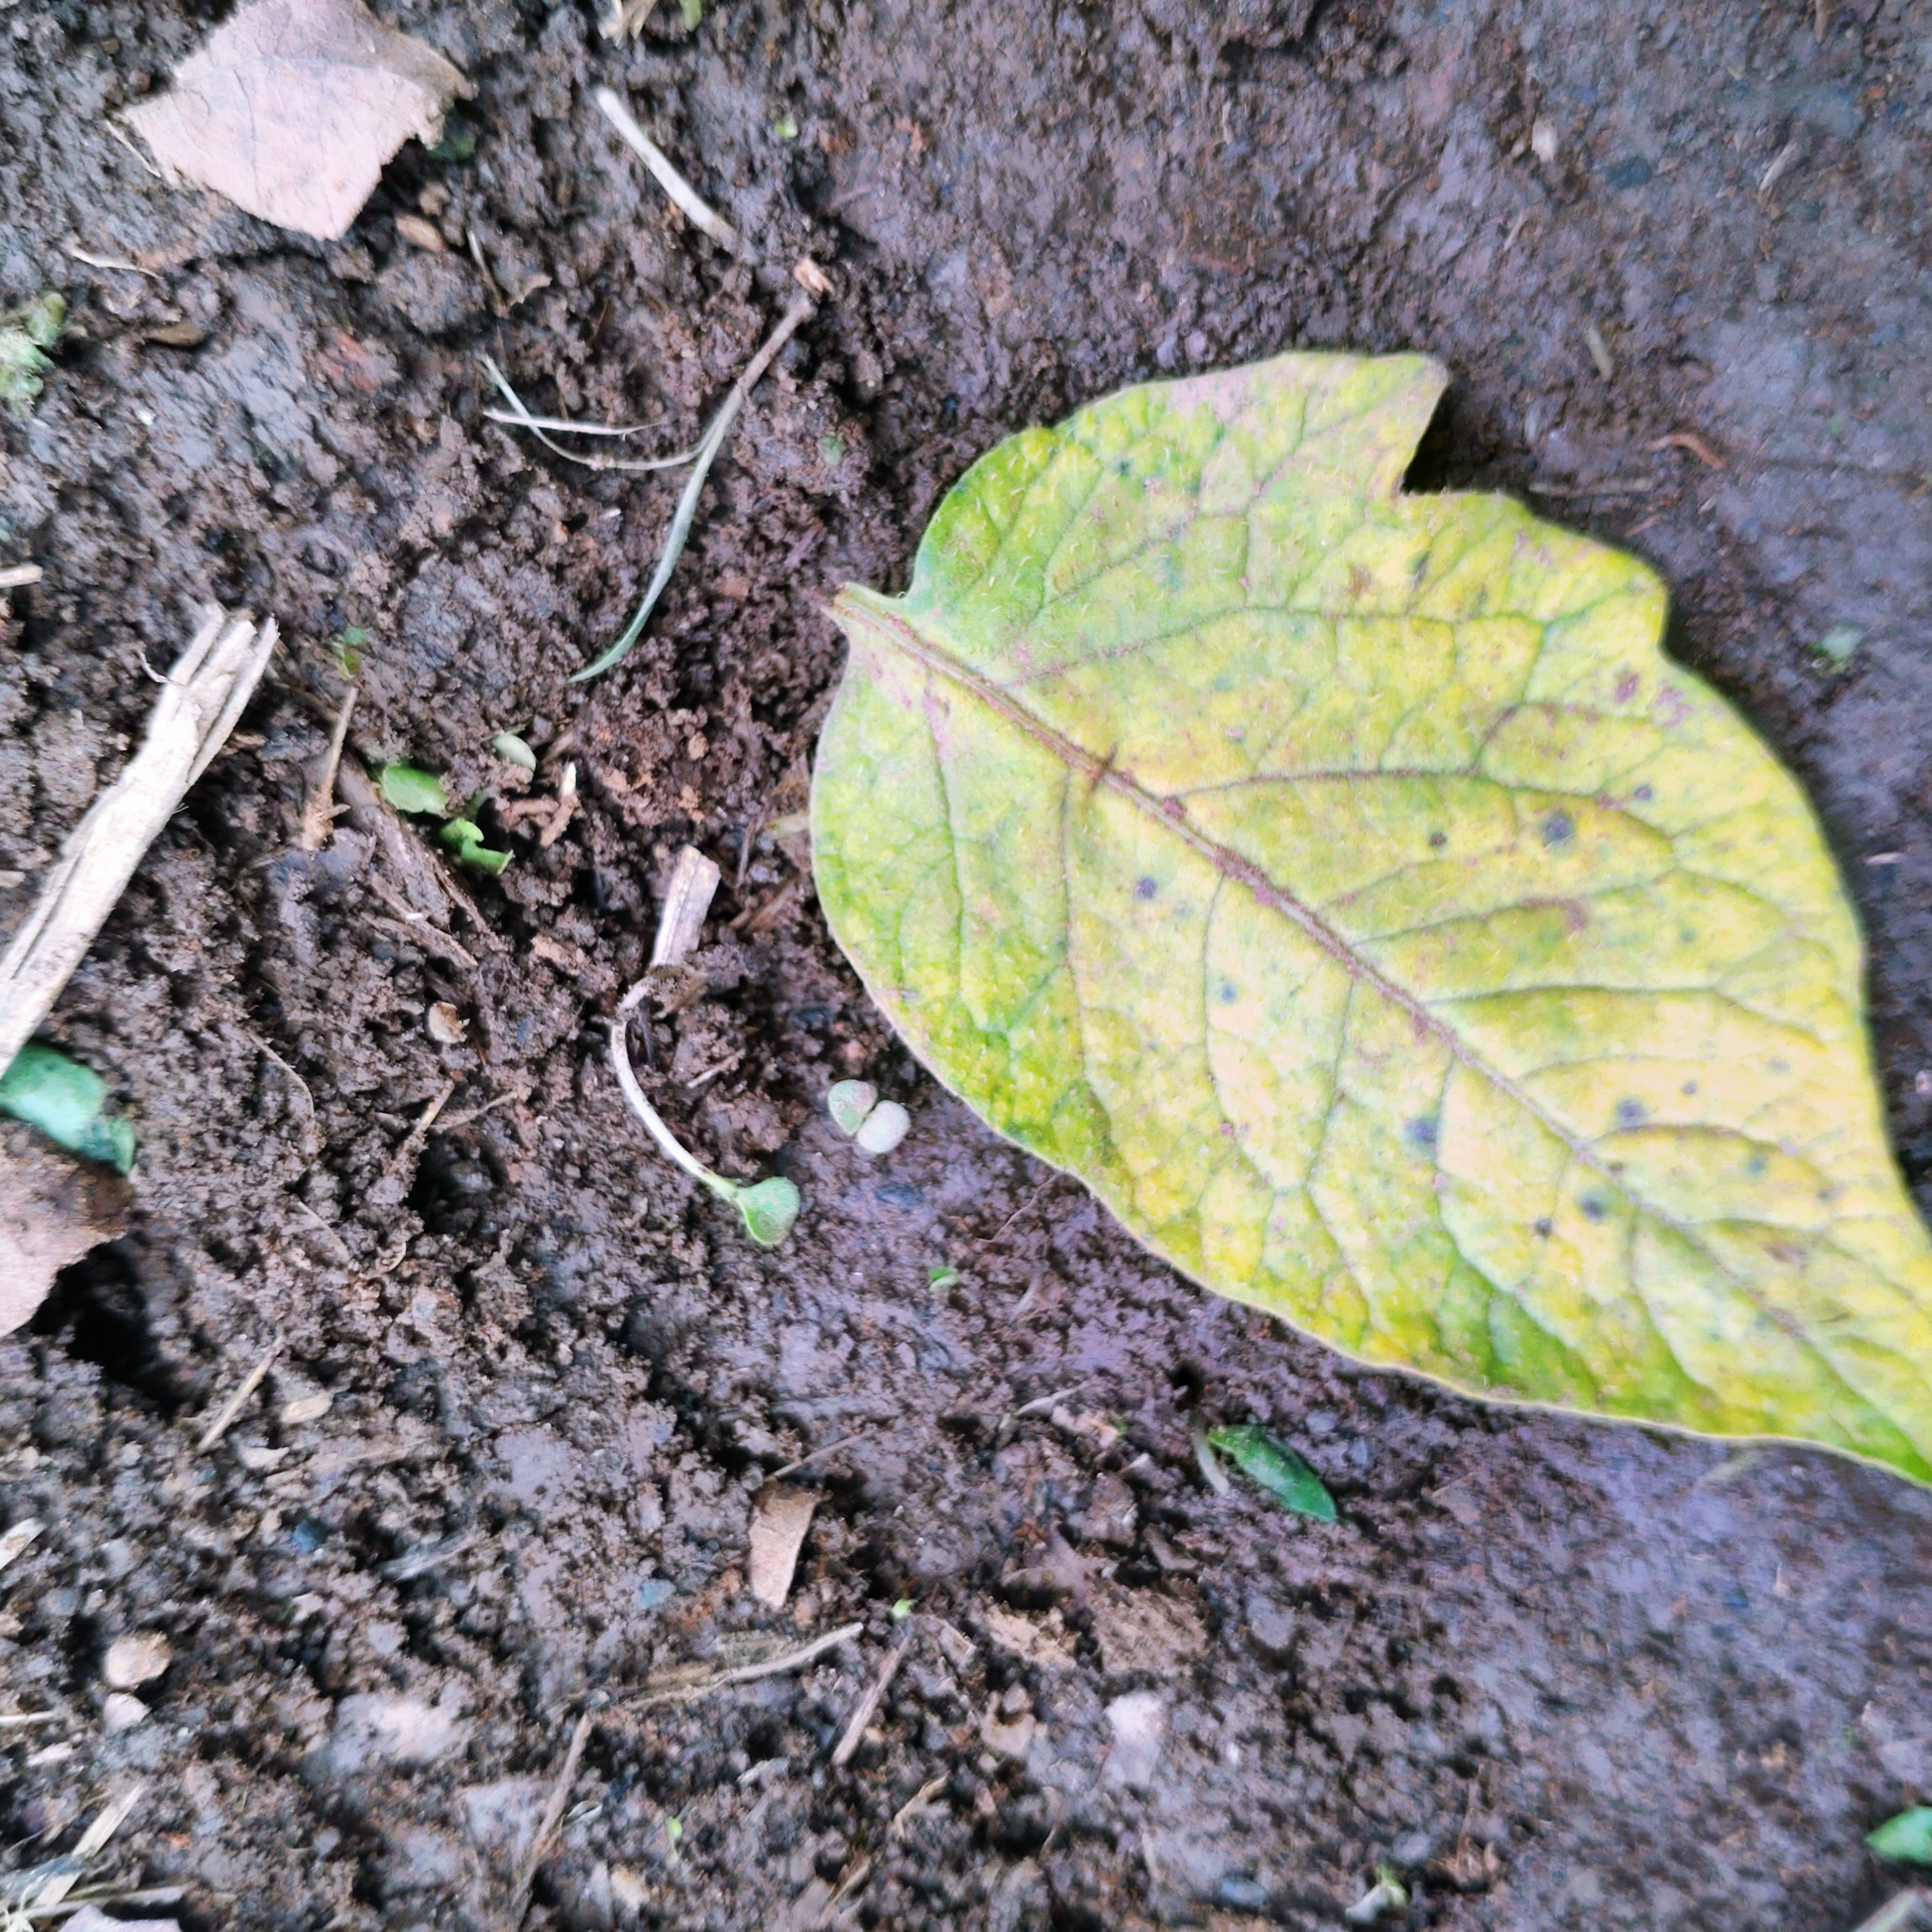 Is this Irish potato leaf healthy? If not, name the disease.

late blight
